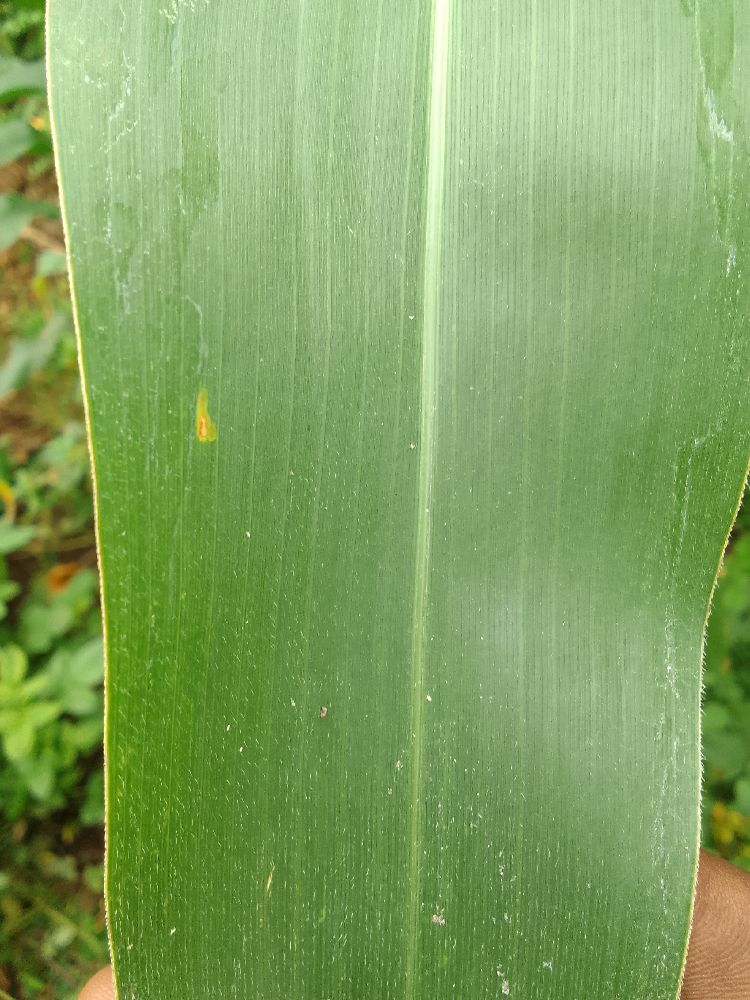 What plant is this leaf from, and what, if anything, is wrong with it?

maize, healthy
